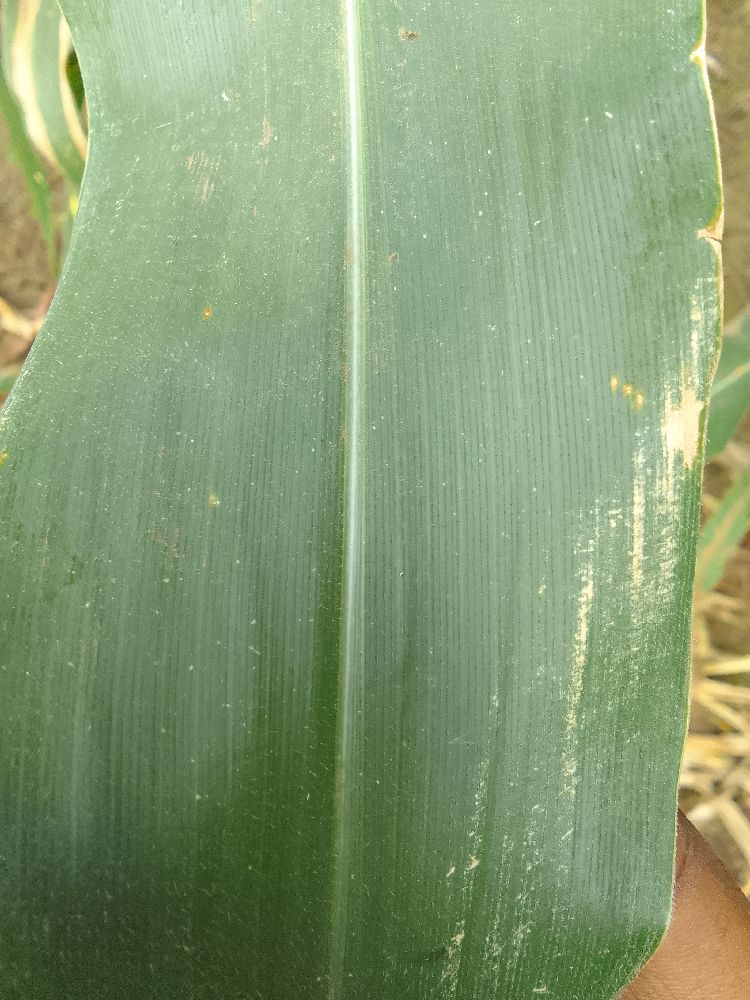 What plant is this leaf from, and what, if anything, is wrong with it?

maize, healthy
